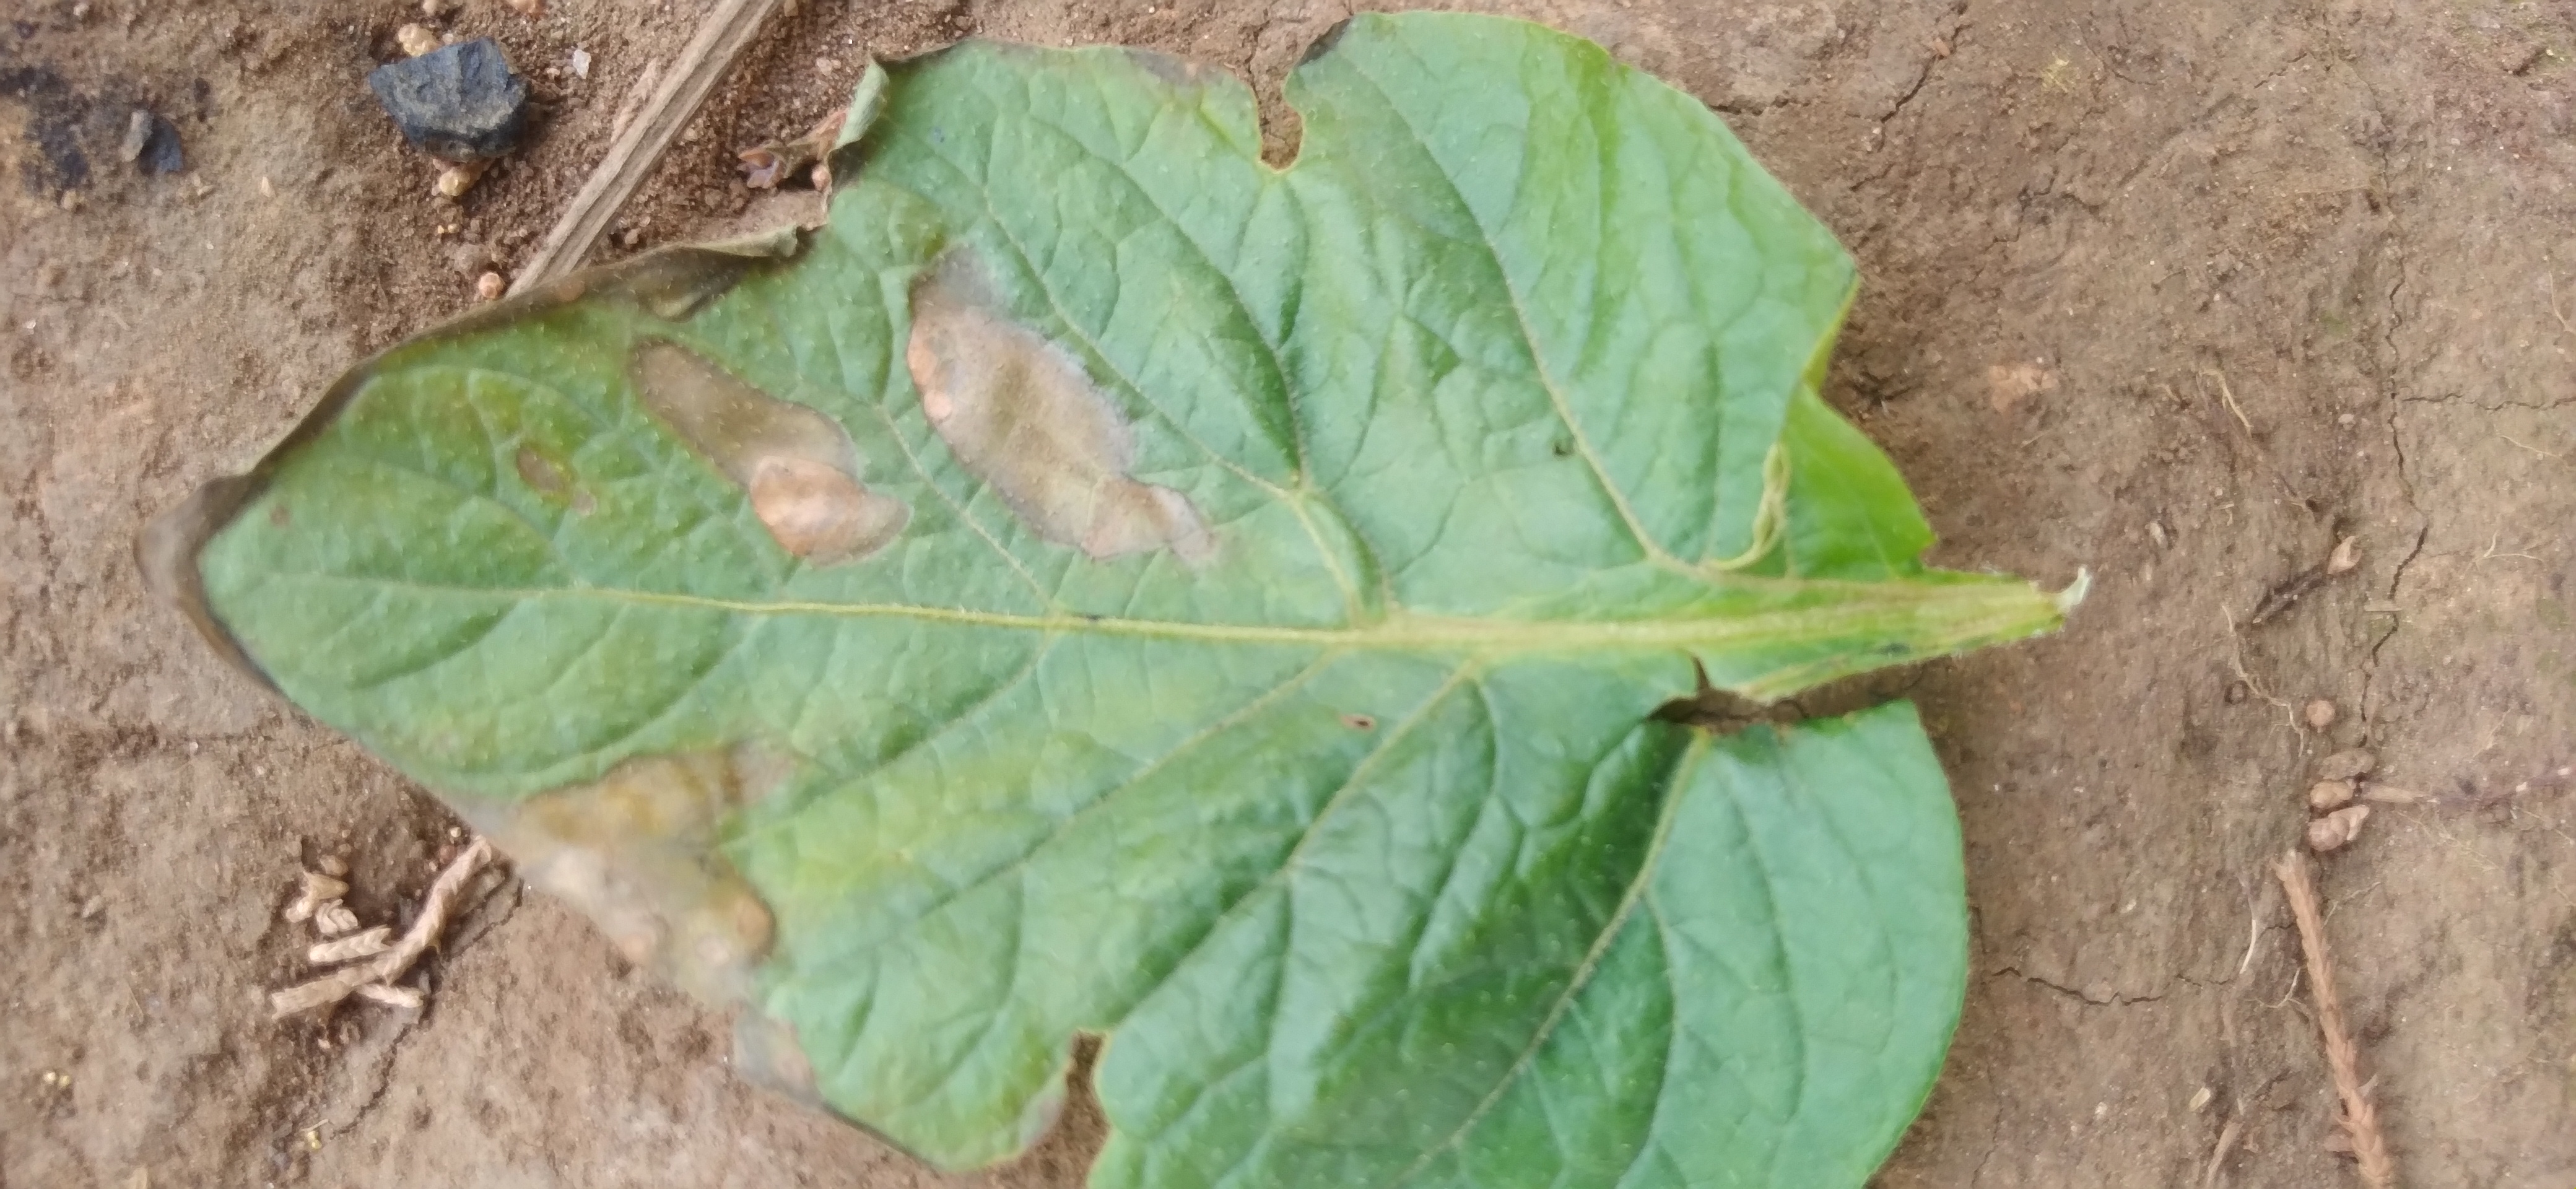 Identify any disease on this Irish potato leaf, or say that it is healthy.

early blight
